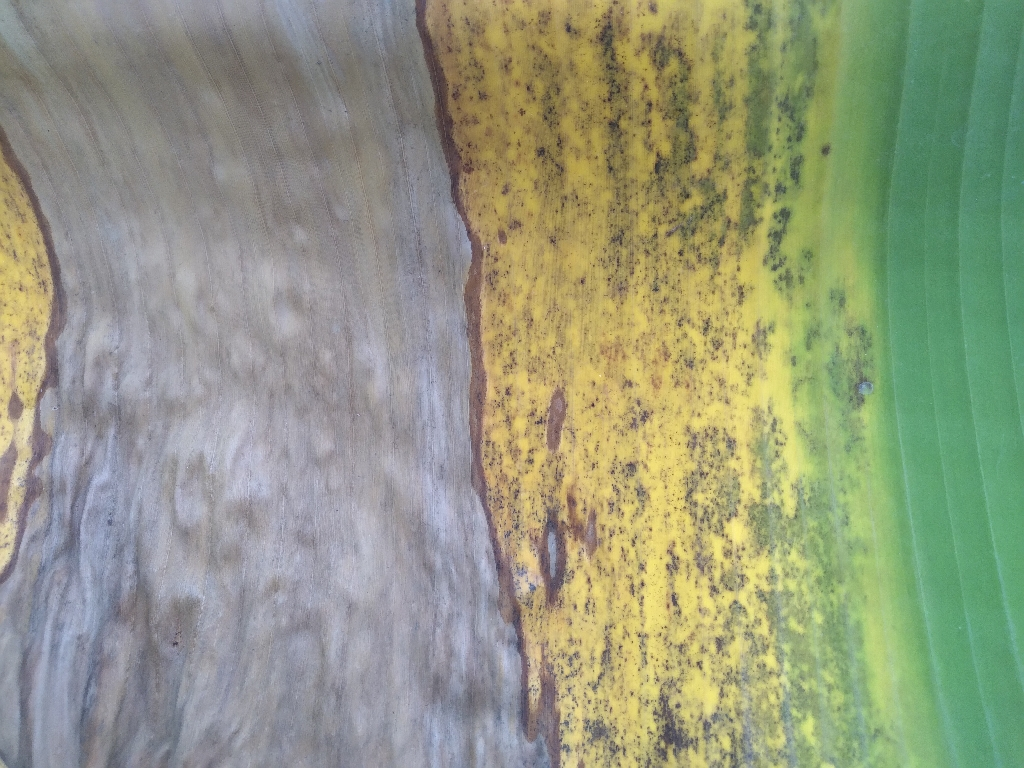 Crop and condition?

banana, black sigatoka
